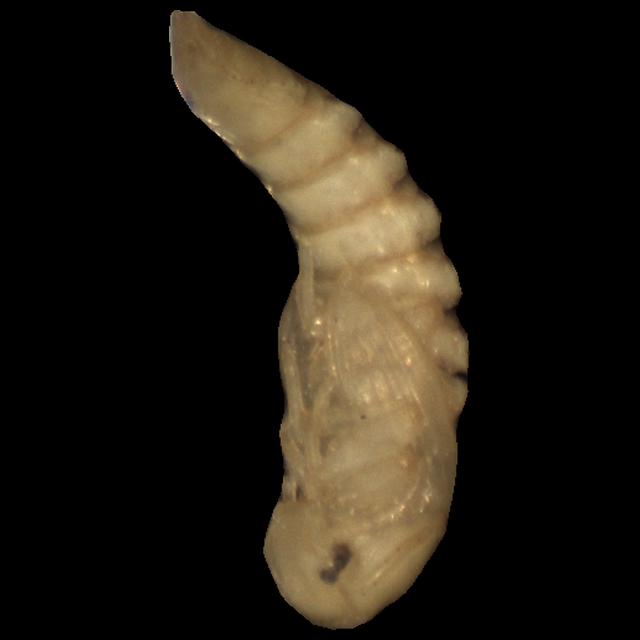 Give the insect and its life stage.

mealworm pupa
